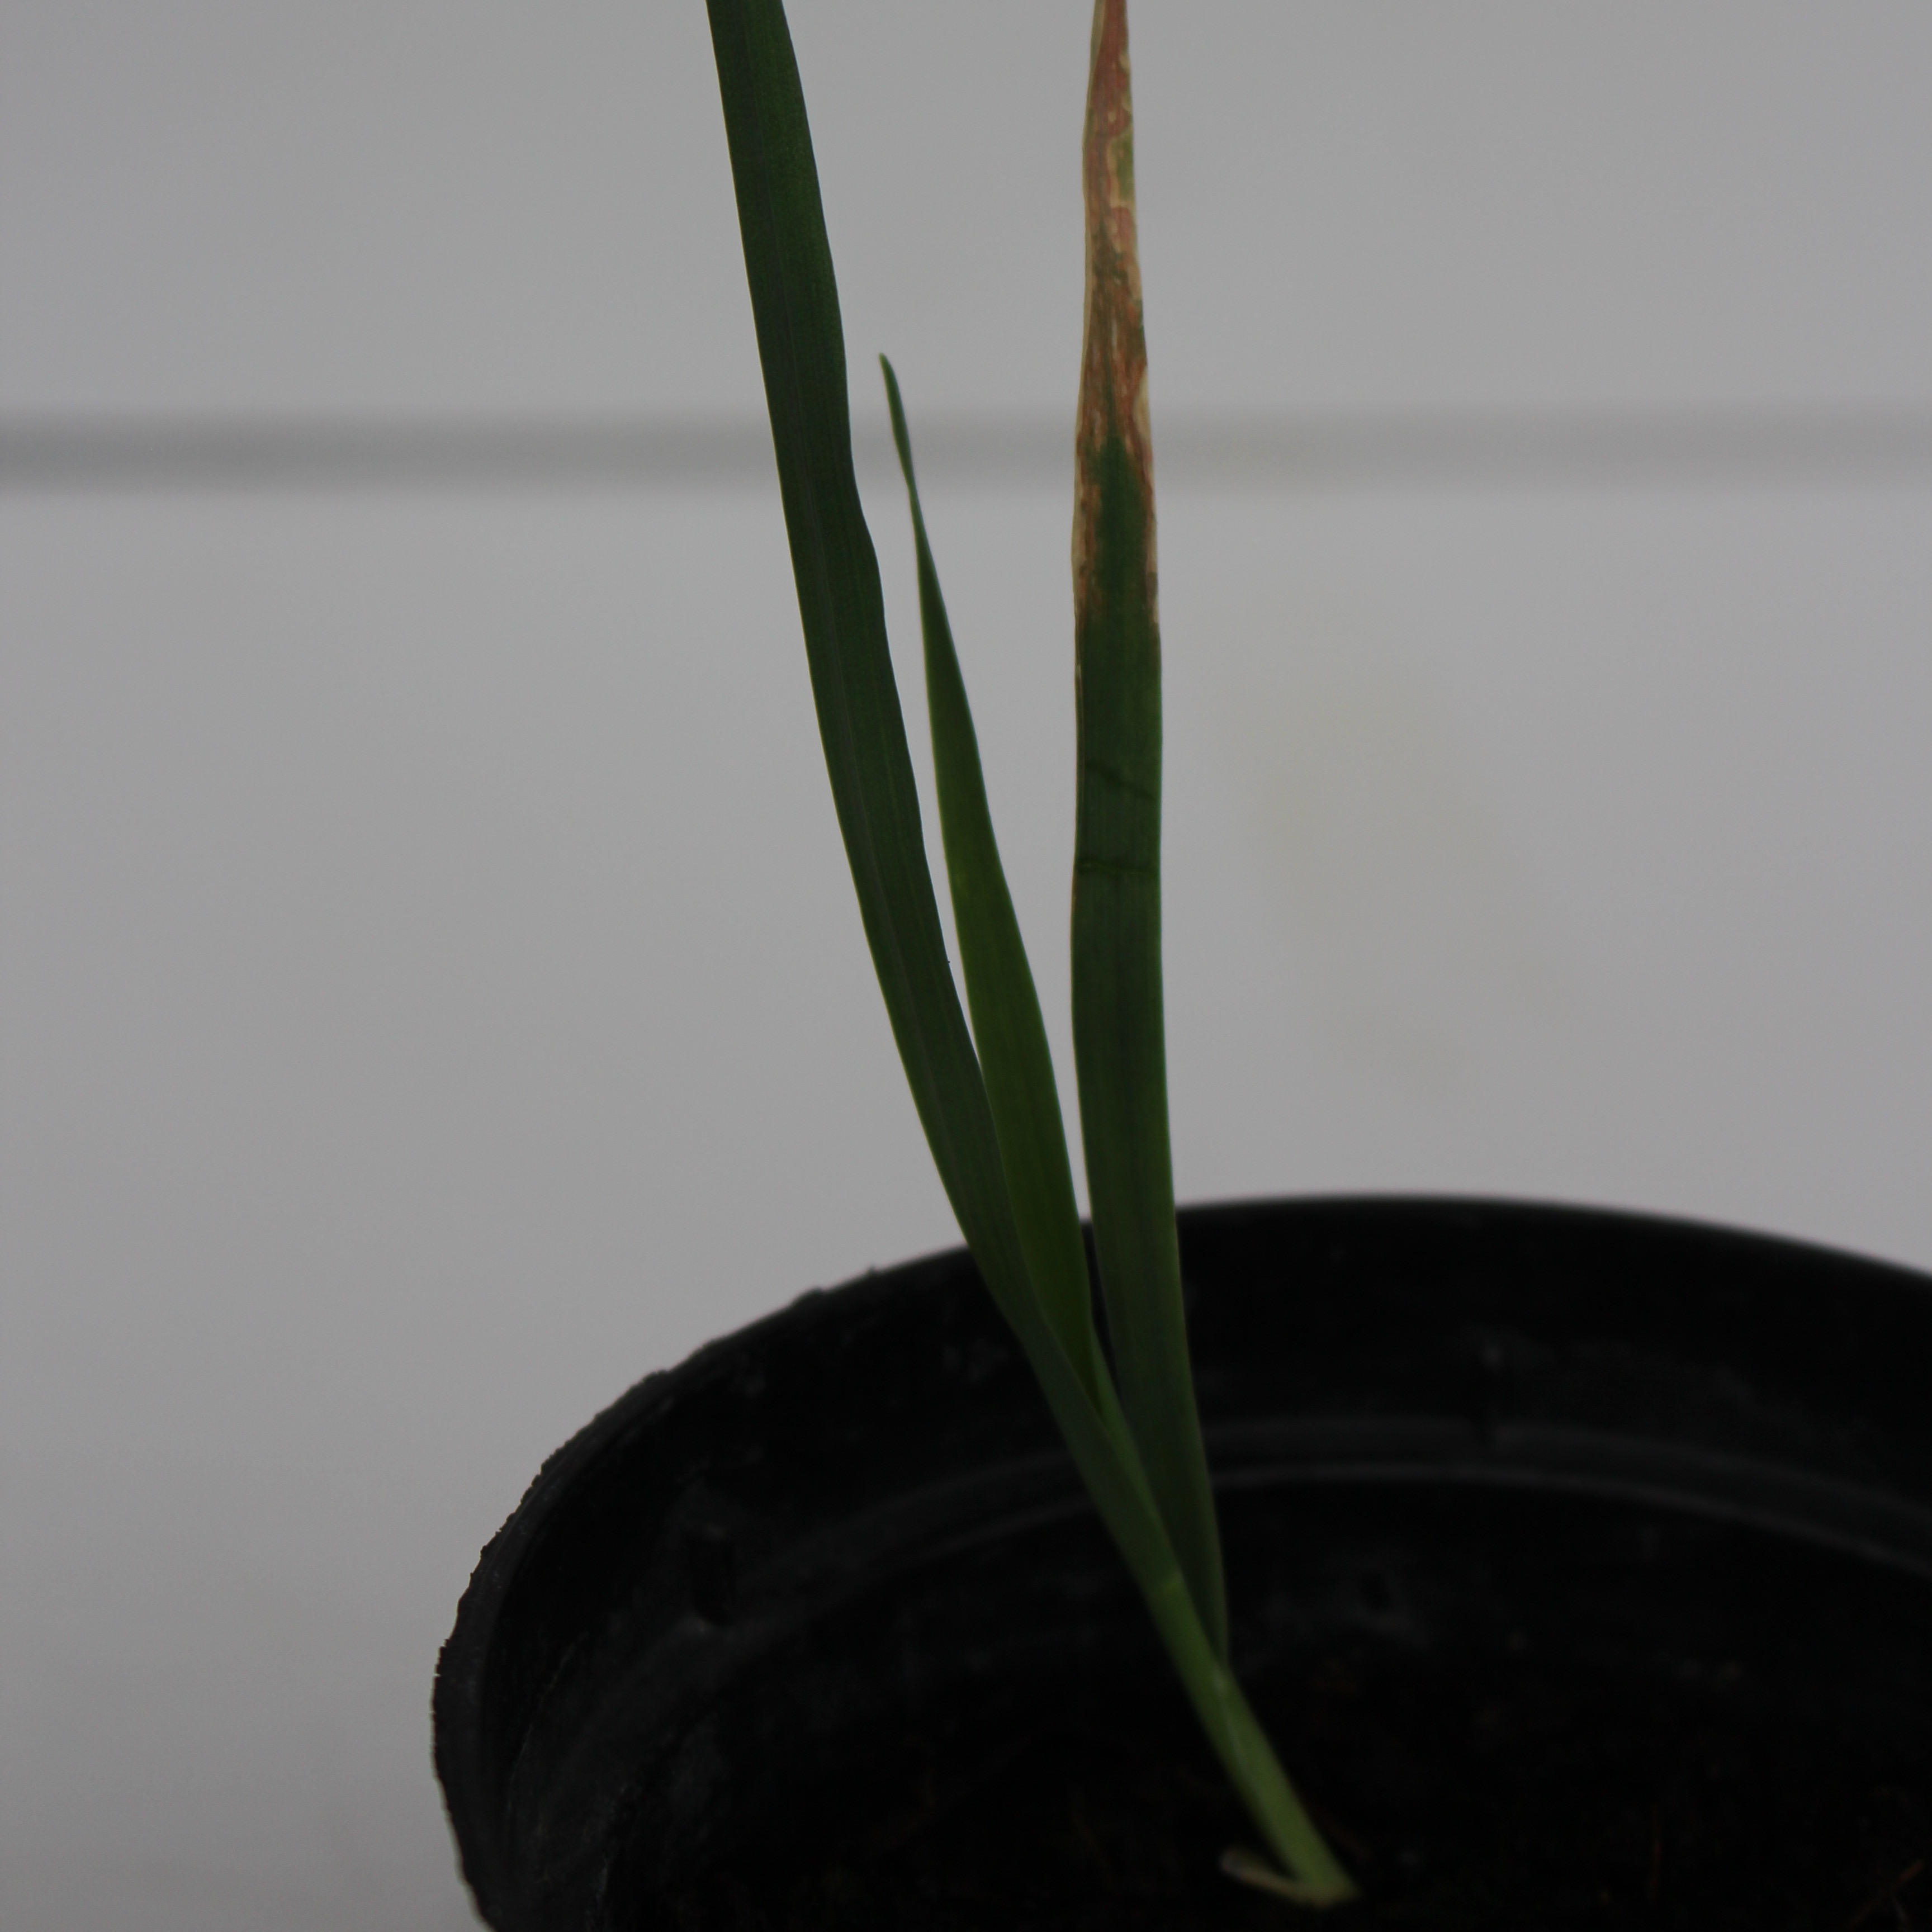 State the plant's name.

Avena sterilis
